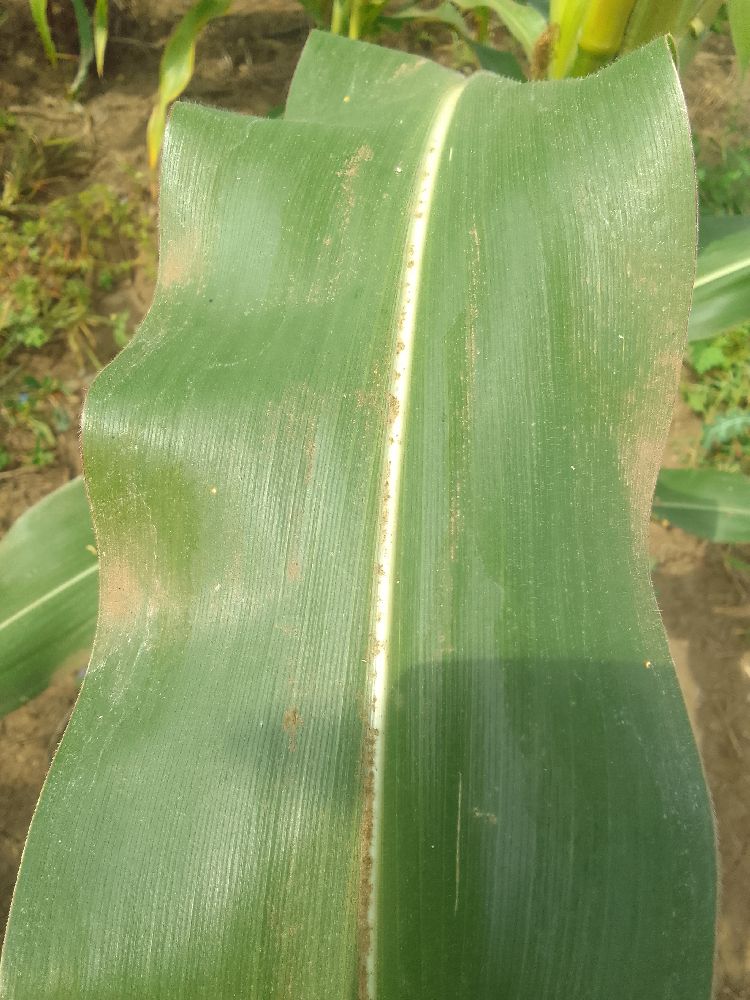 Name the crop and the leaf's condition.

maize, healthy
